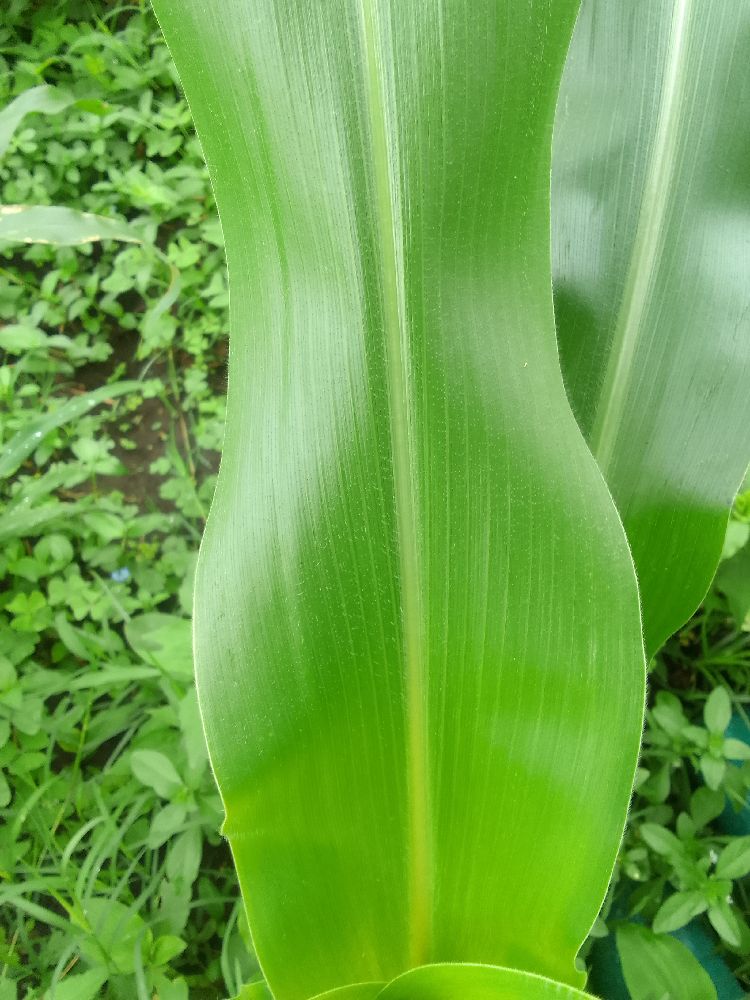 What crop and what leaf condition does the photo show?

maize, healthy
